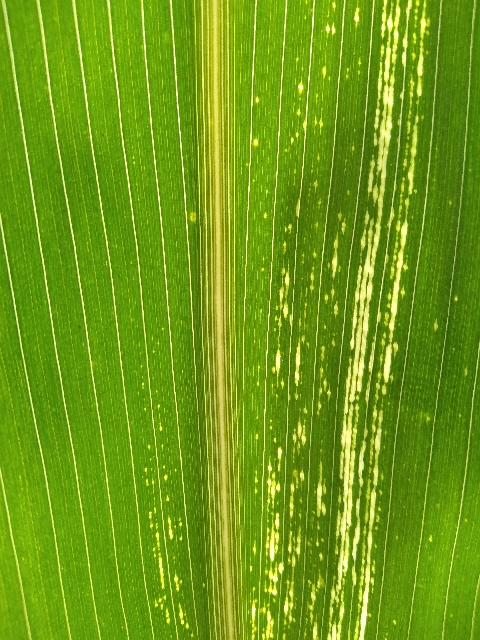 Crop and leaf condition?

maize, maize streak virus
